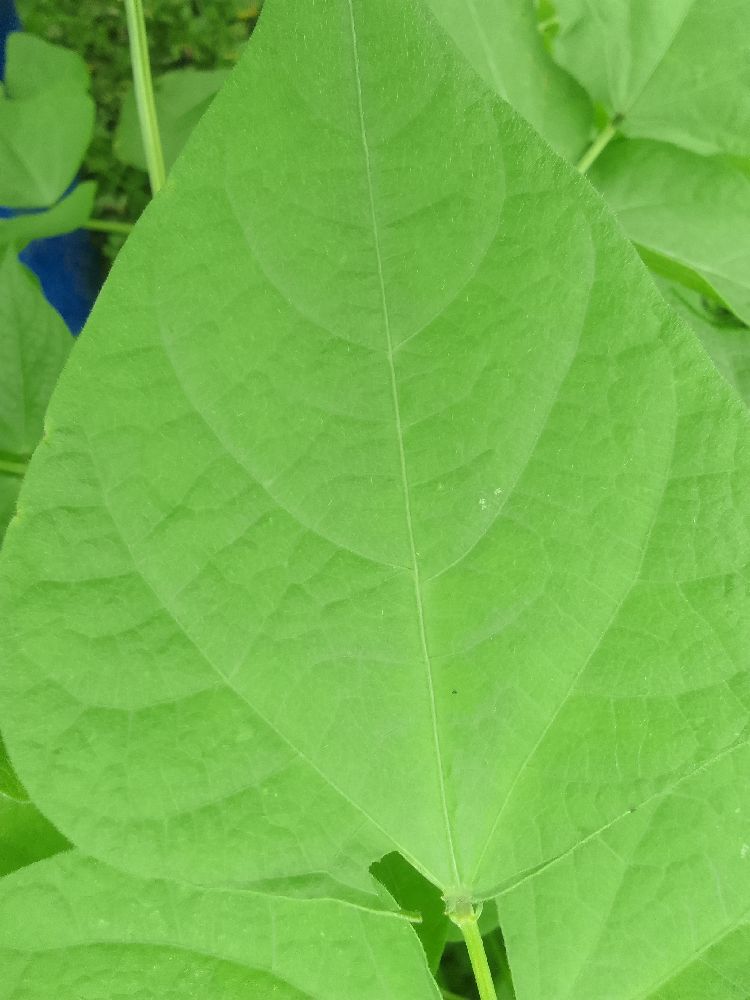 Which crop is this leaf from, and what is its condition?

common bean, healthy
